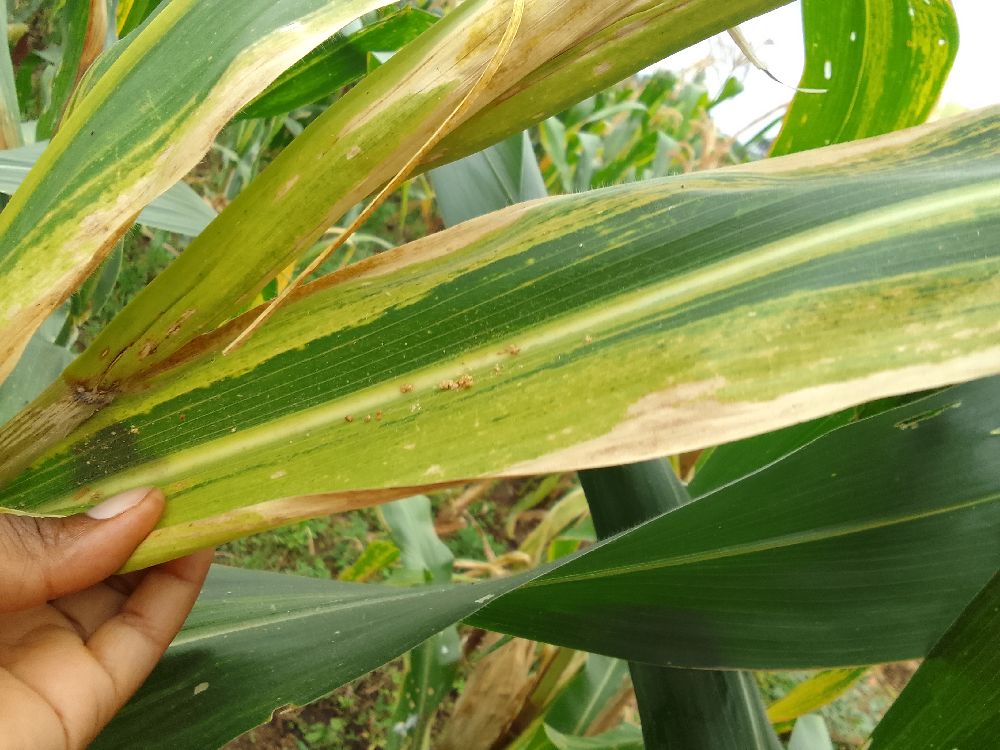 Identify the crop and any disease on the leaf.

maize, maize lethal necrosis
